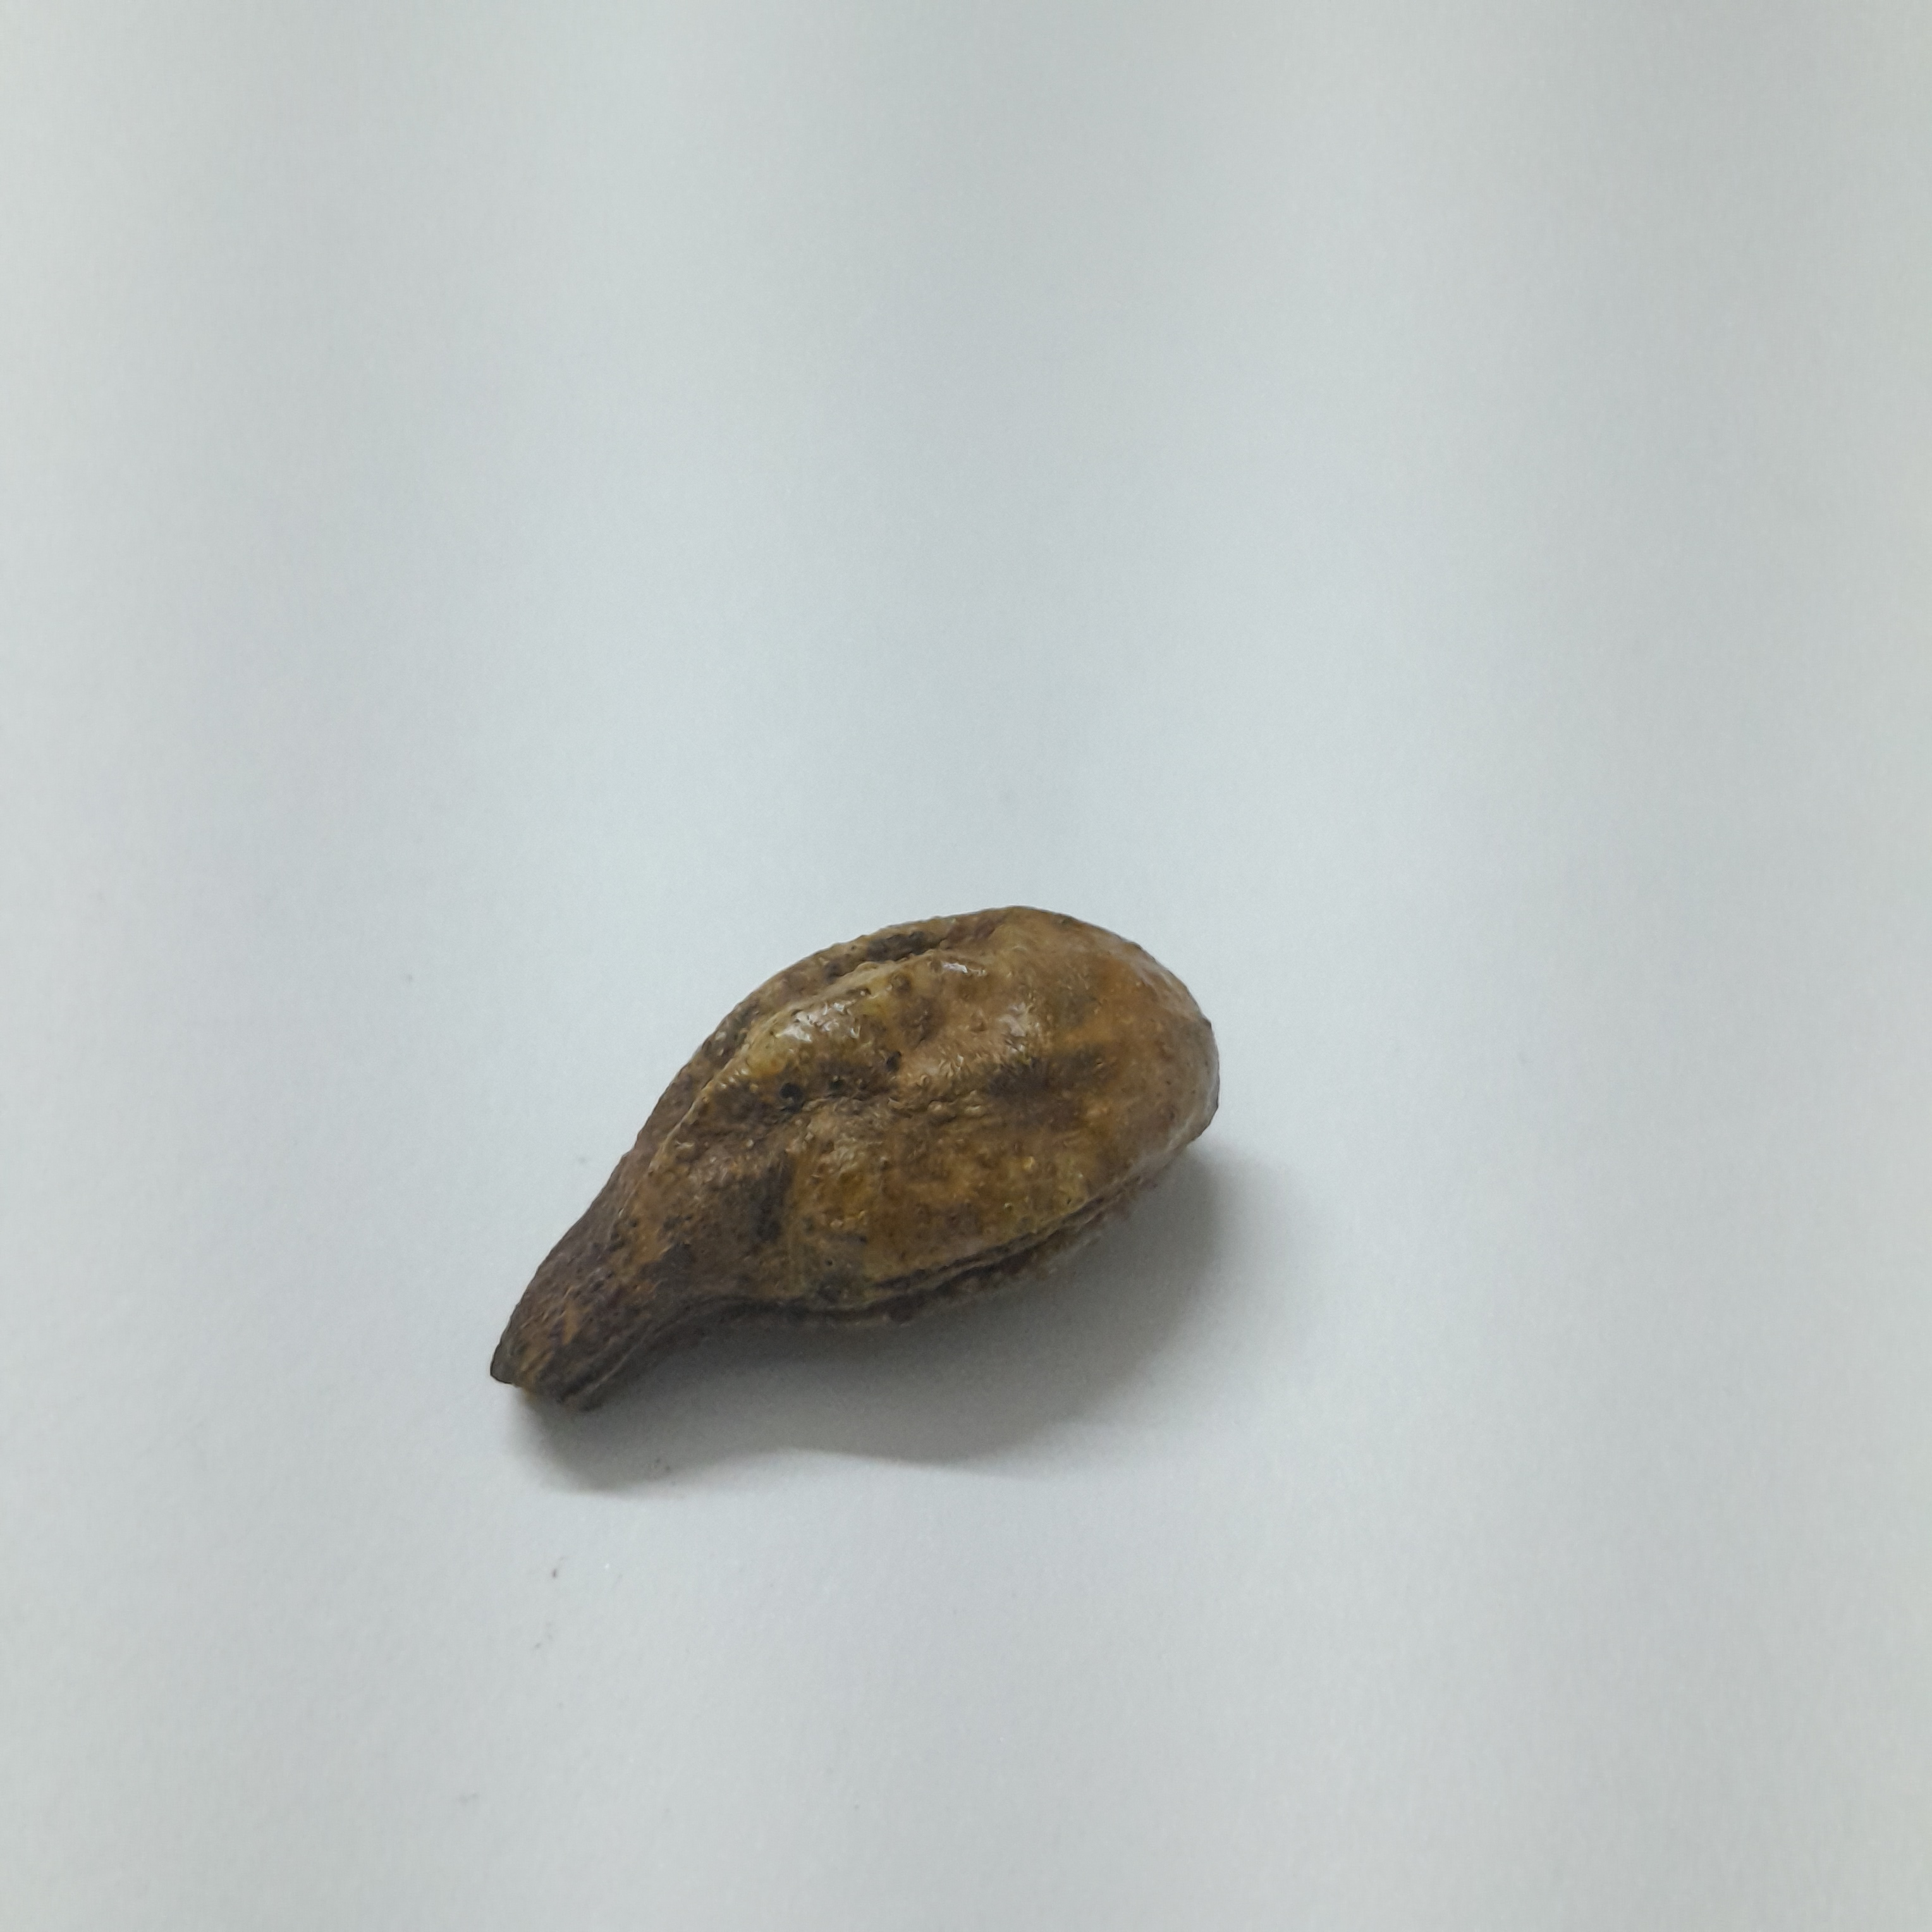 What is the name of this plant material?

hirdaa
